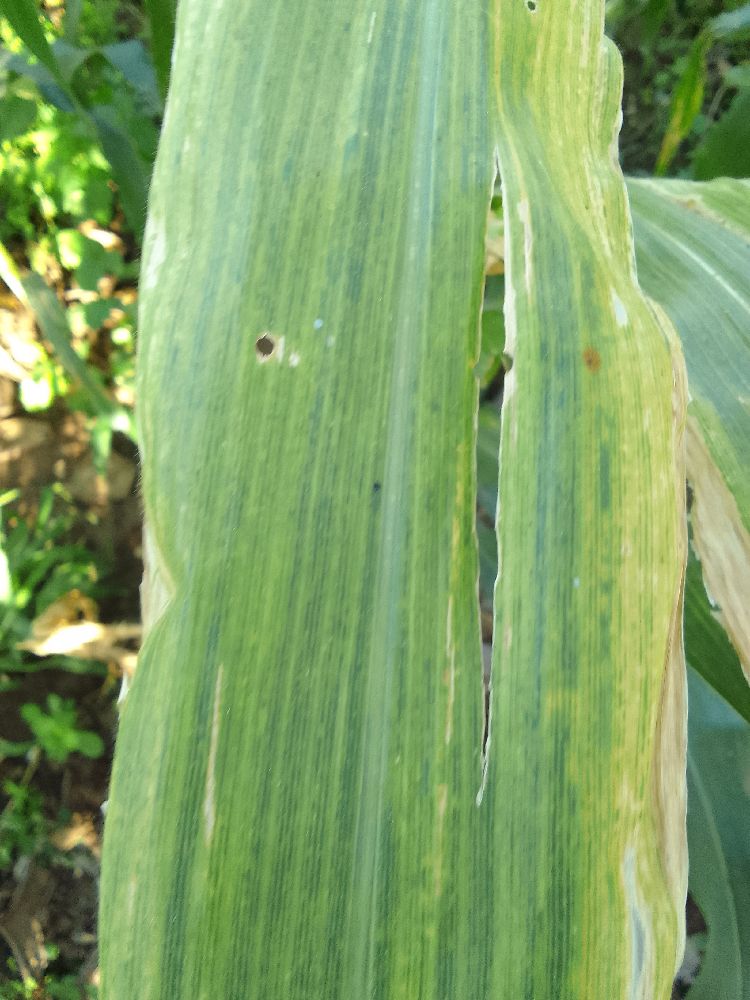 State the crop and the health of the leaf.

maize, maize lethal necrosis
